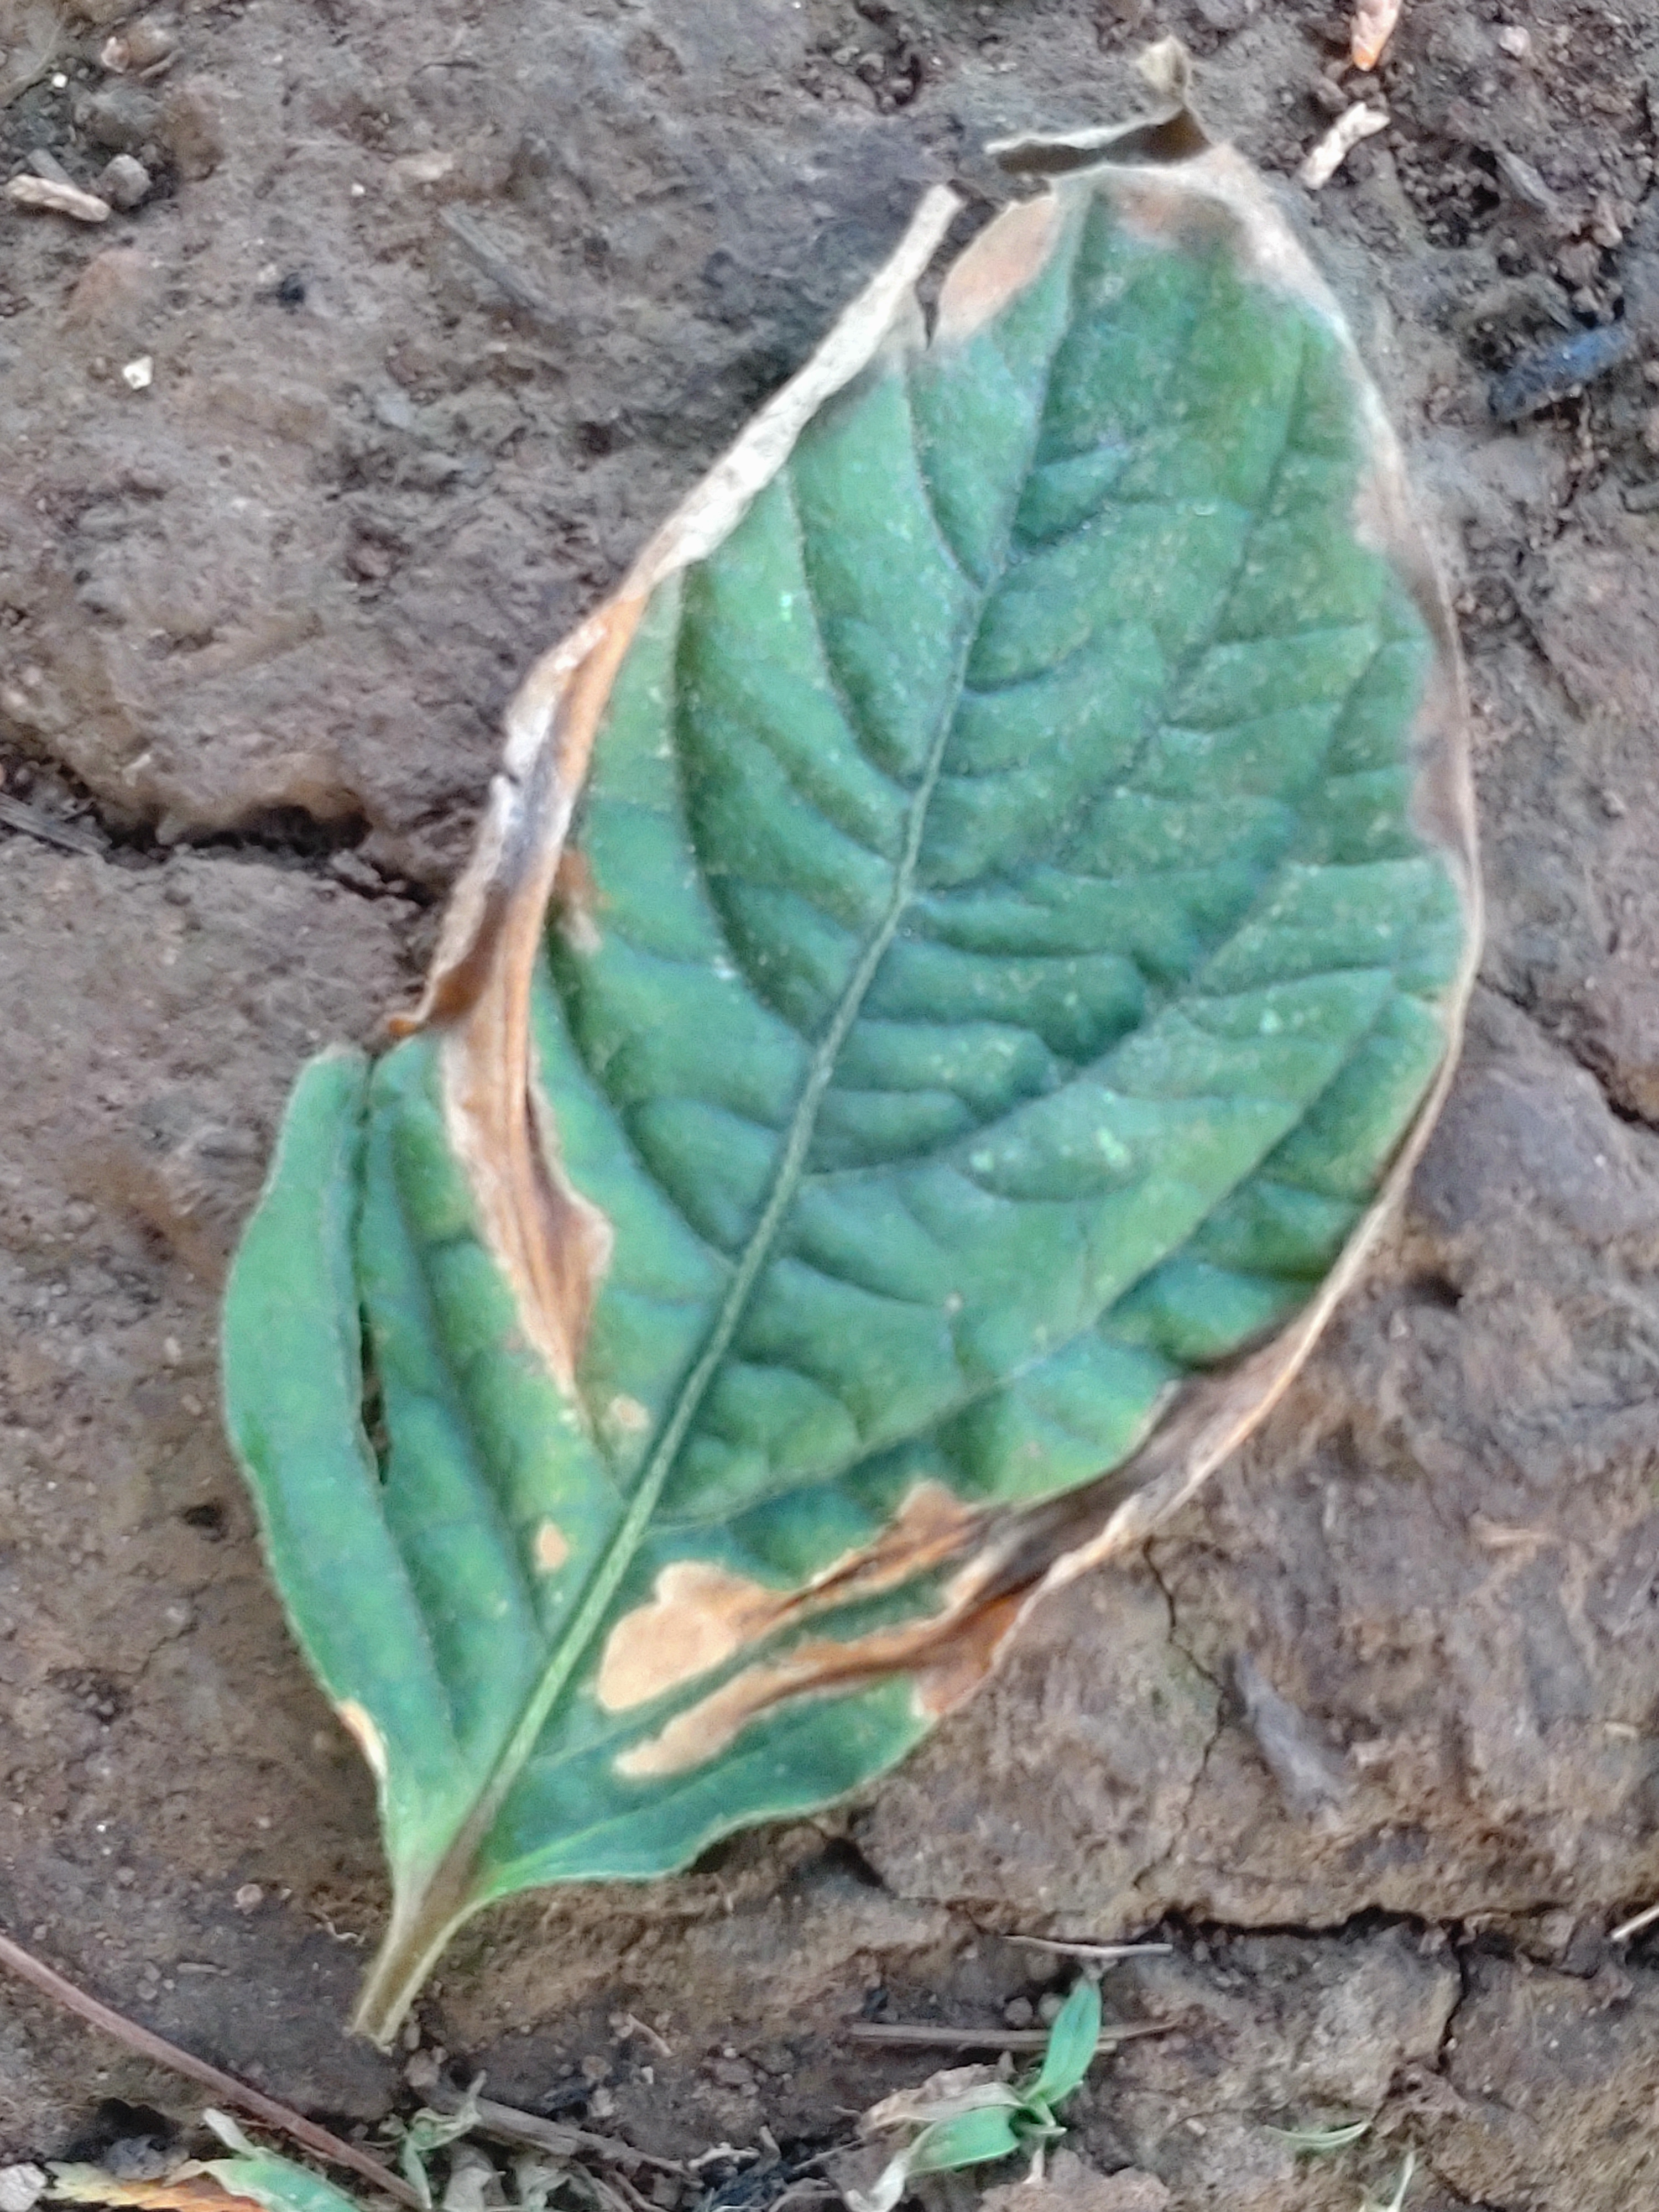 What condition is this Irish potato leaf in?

early blight
